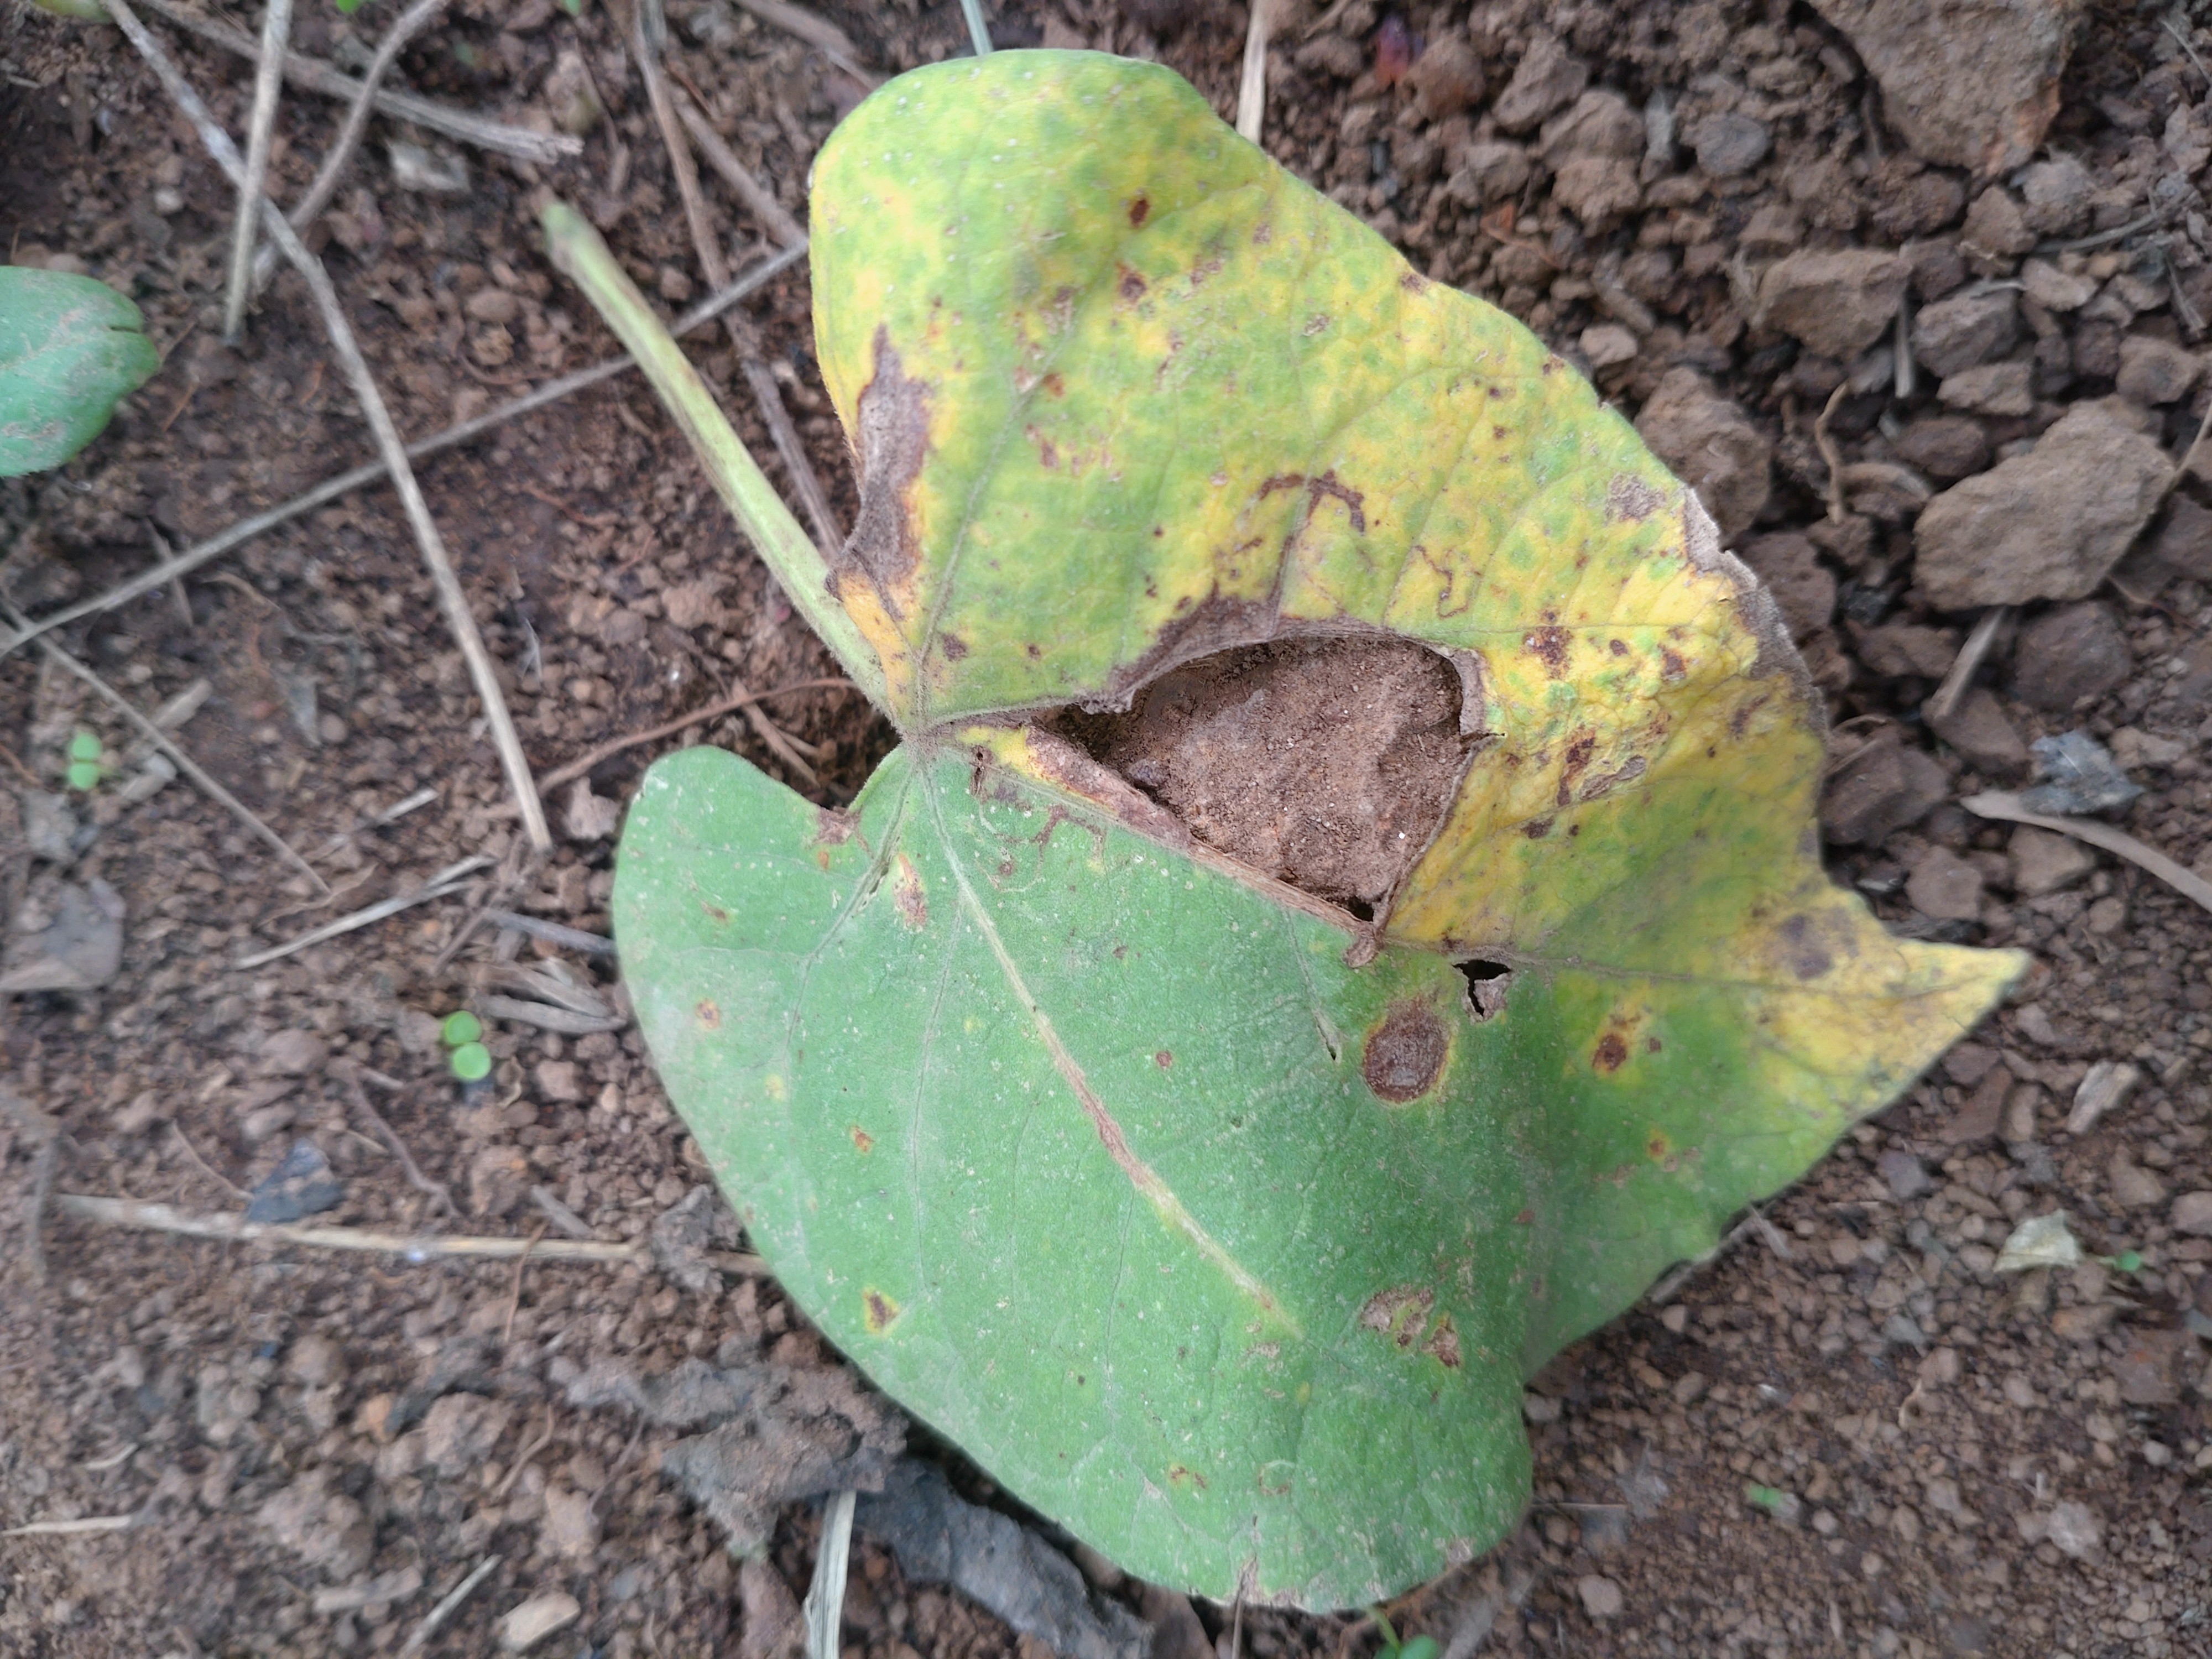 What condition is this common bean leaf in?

rust
